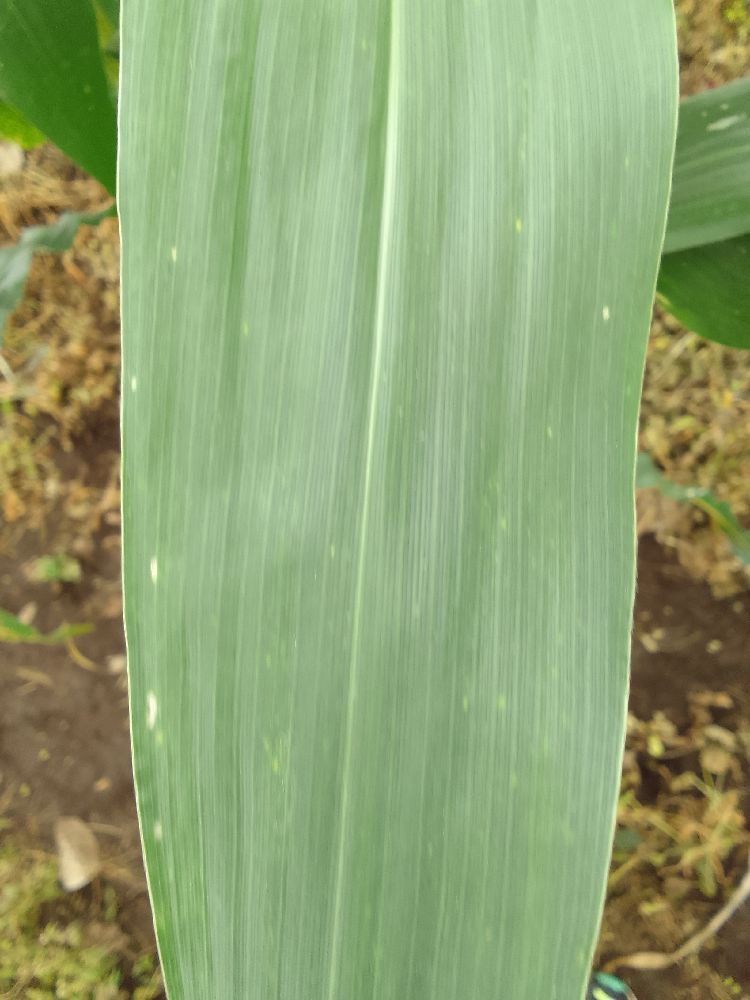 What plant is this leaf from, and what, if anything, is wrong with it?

maize, healthy
